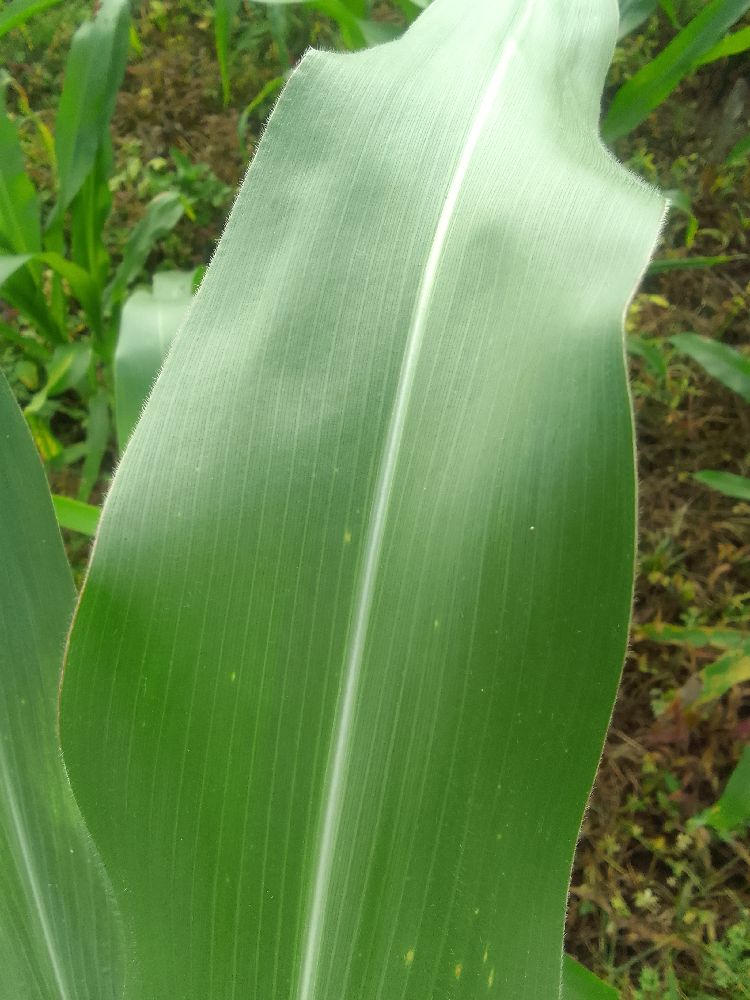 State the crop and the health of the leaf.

maize, healthy
